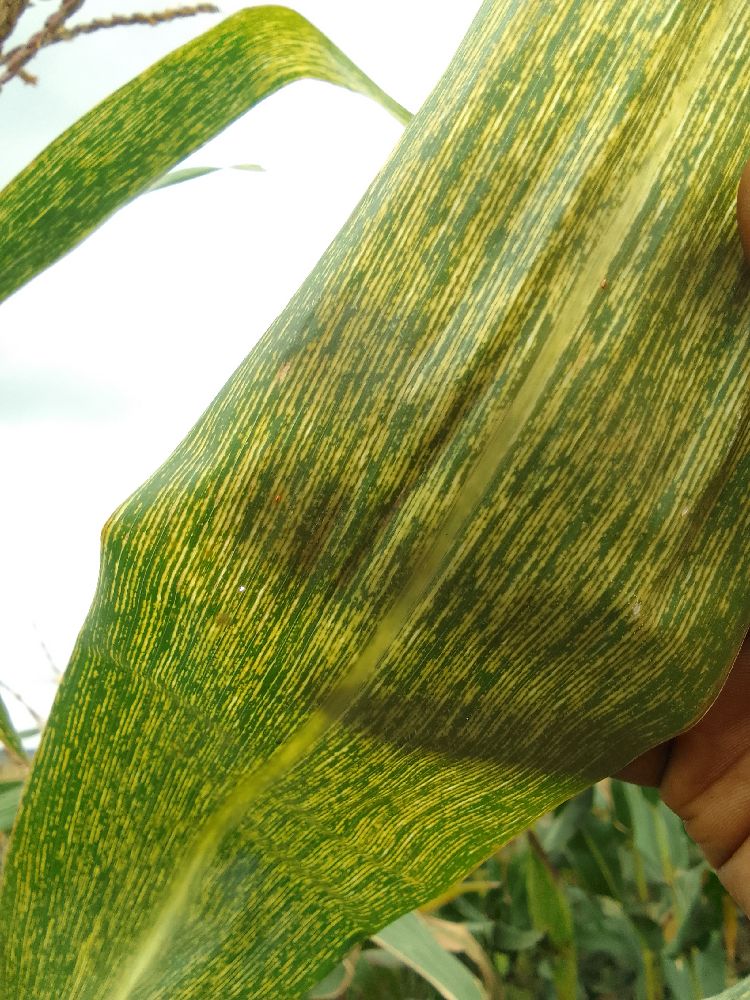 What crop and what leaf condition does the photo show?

maize, maize streak virus
